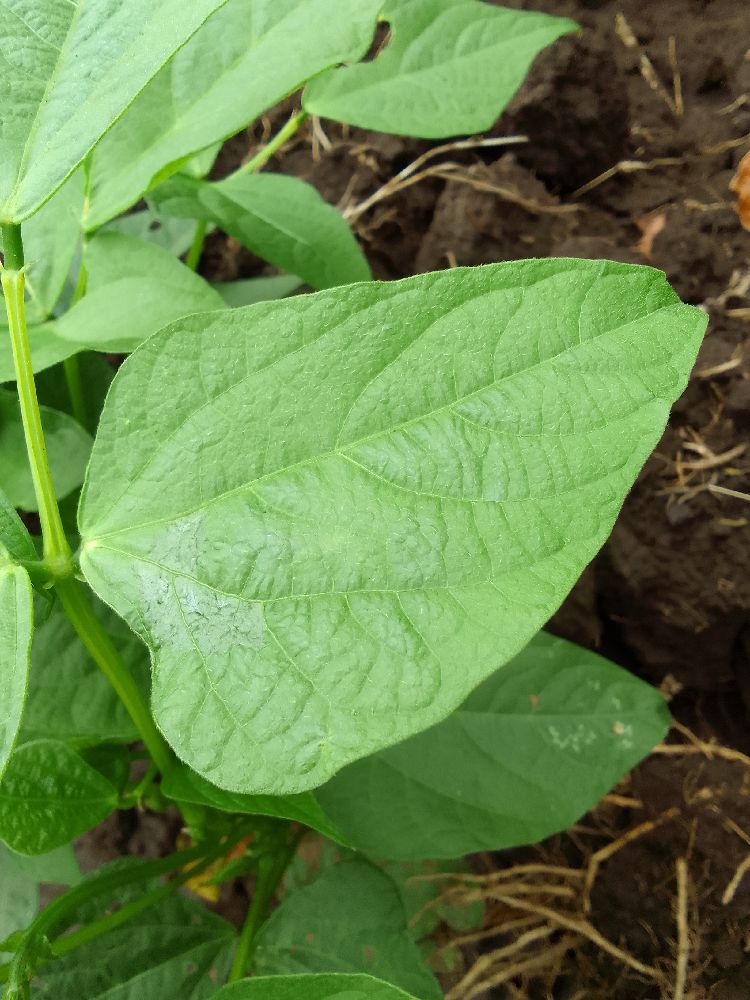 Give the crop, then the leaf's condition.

common bean, healthy
